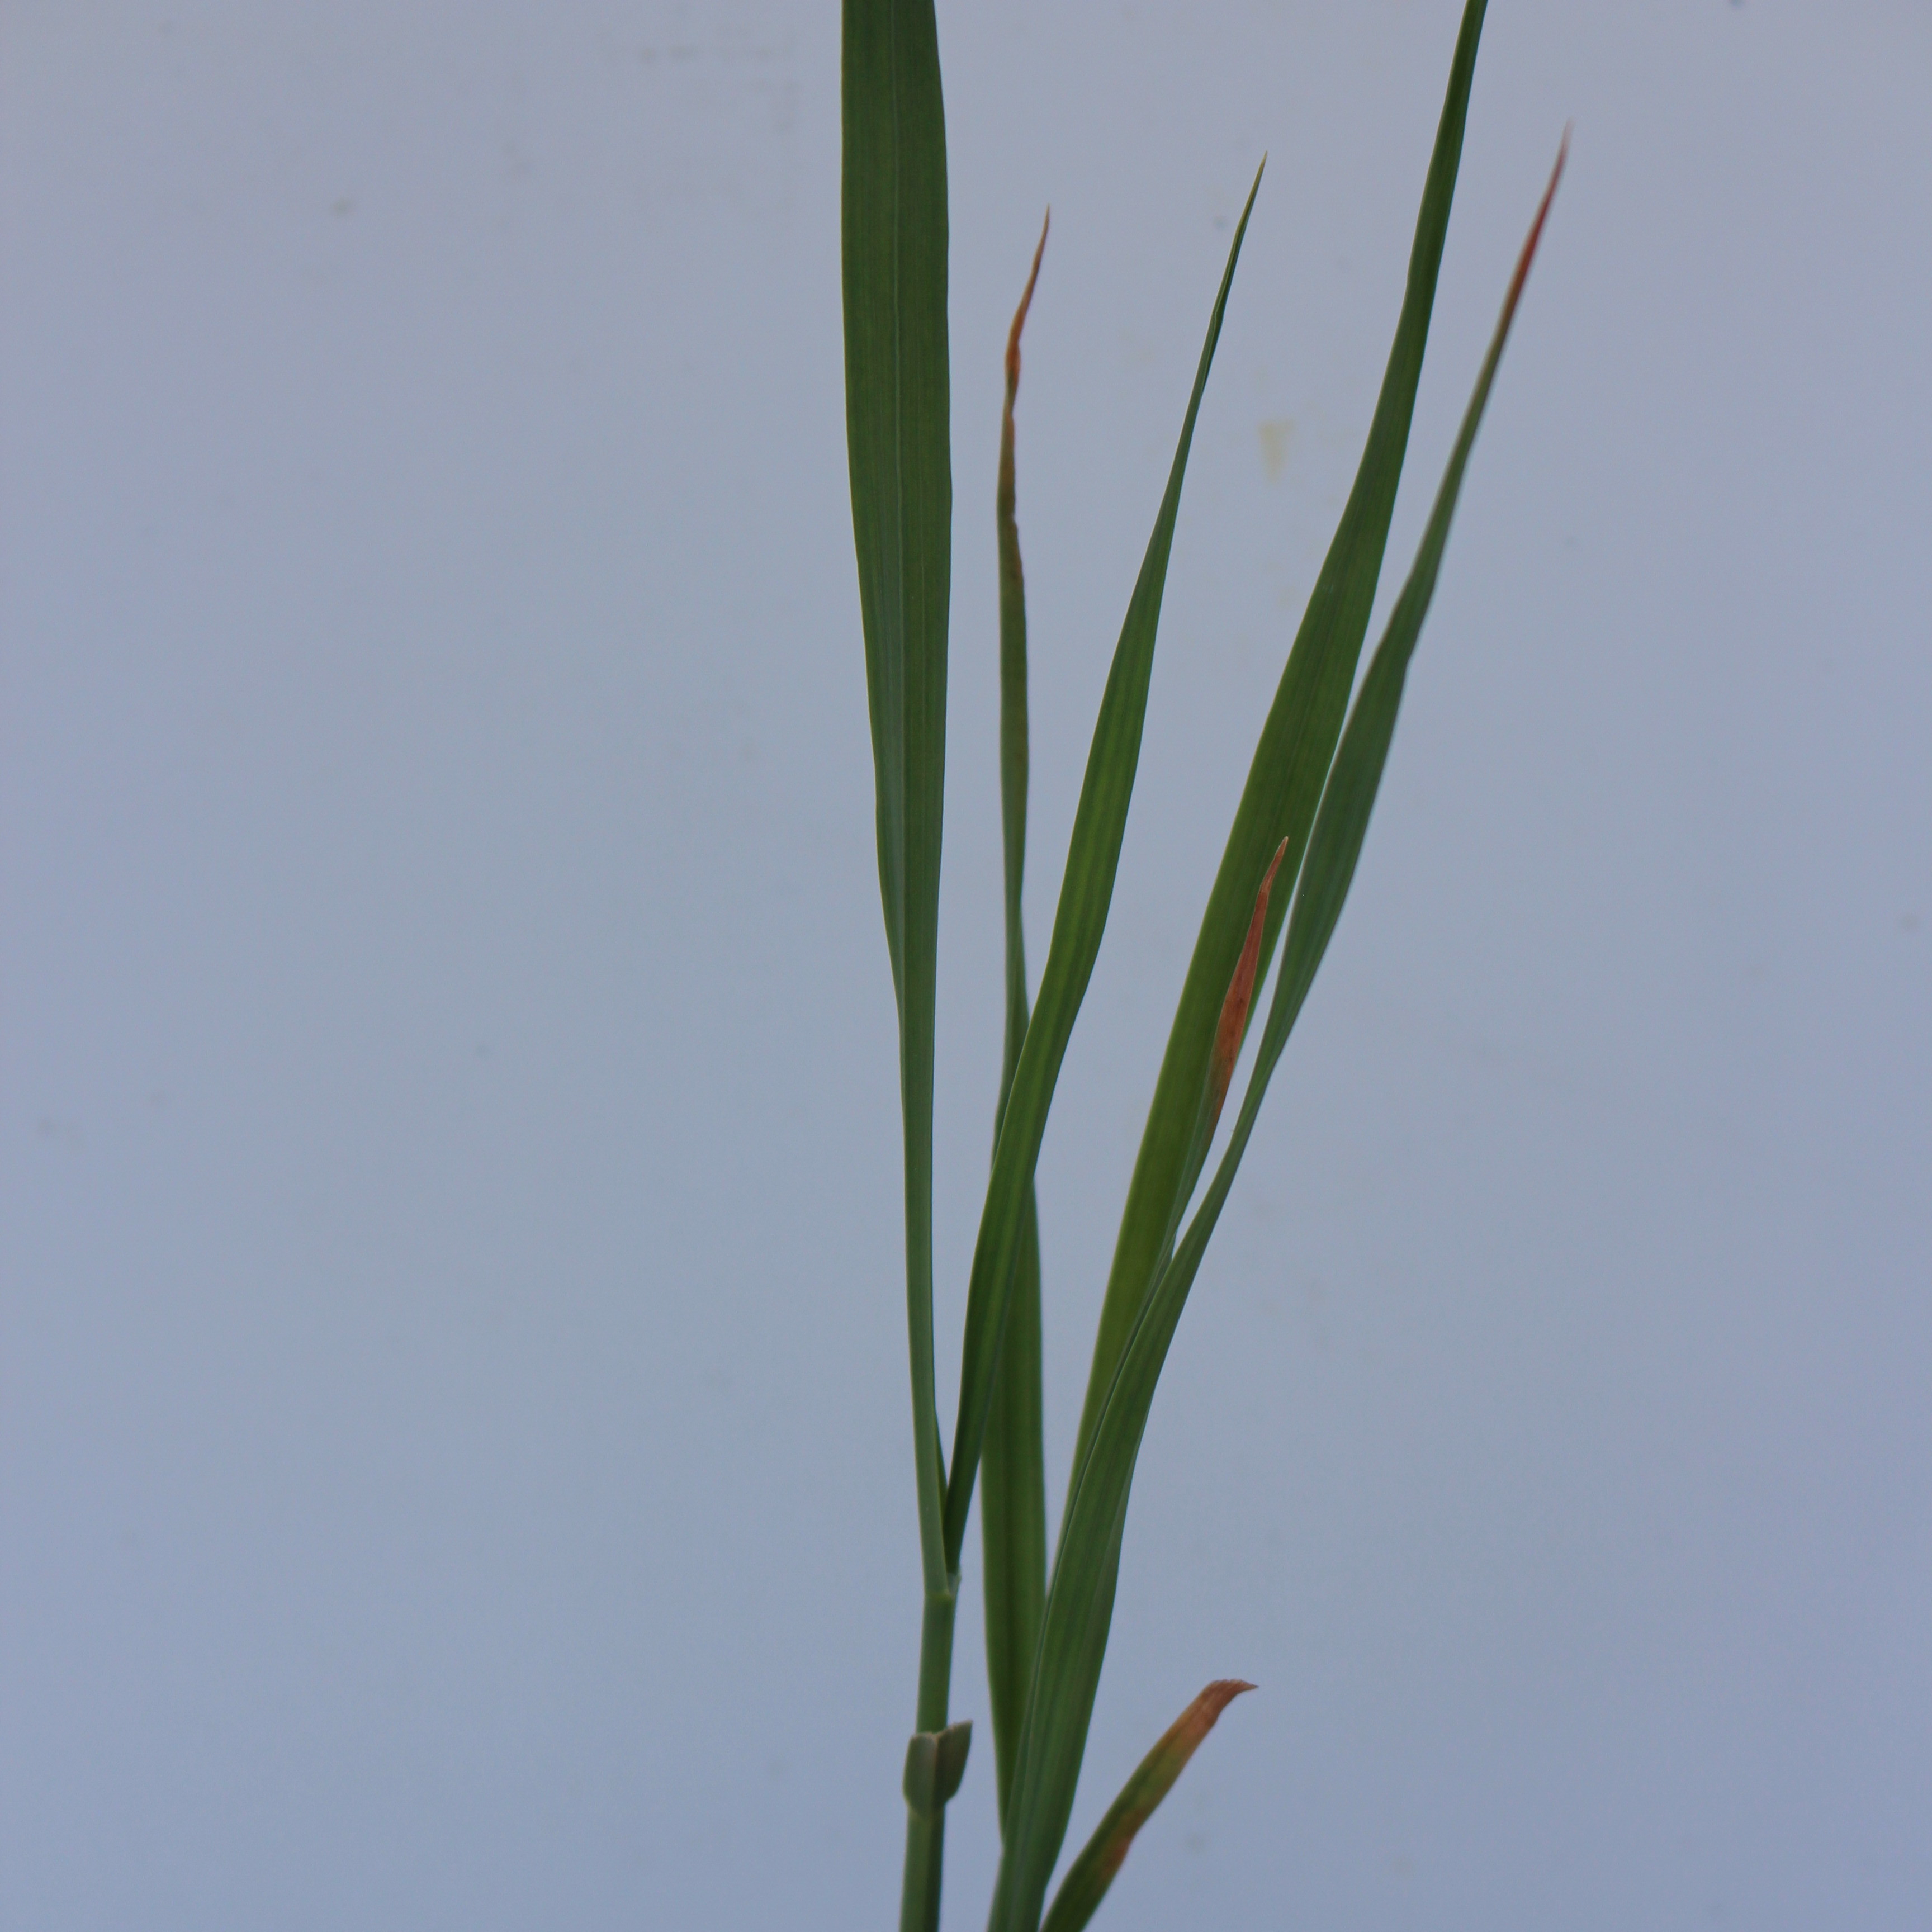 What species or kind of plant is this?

Avena sterilis
